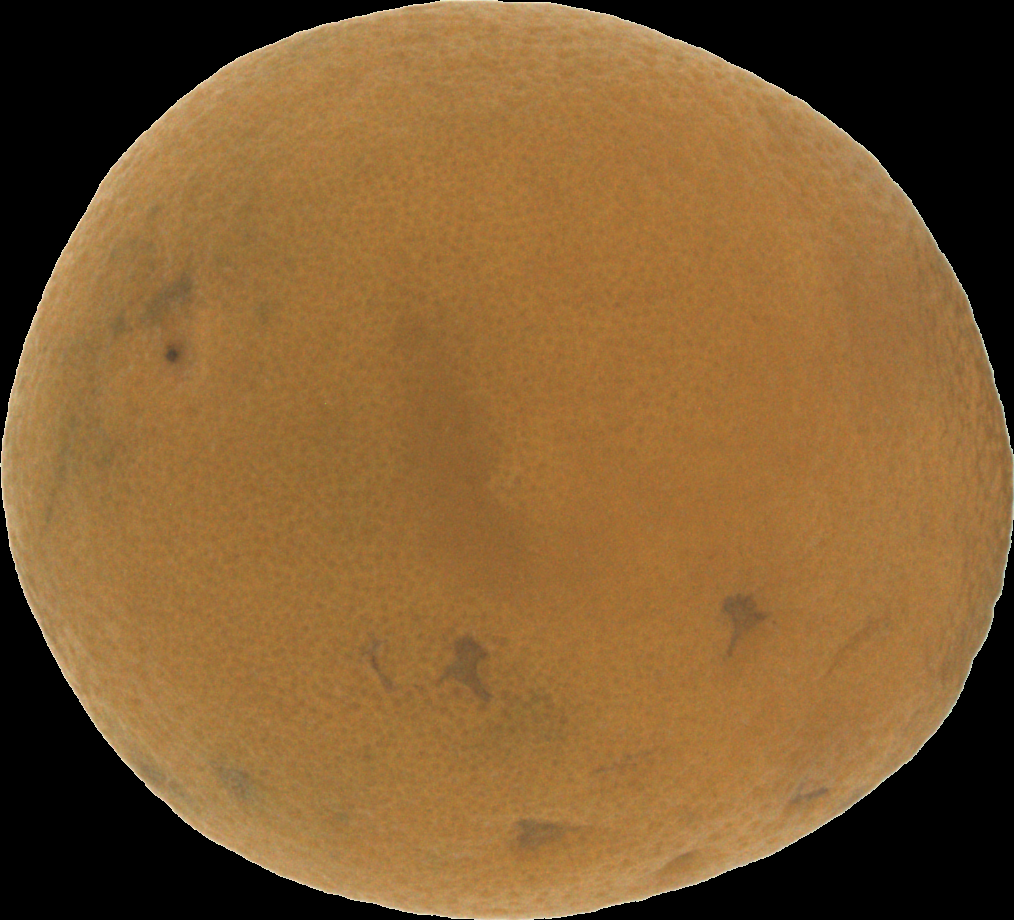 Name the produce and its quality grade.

orange, bad
